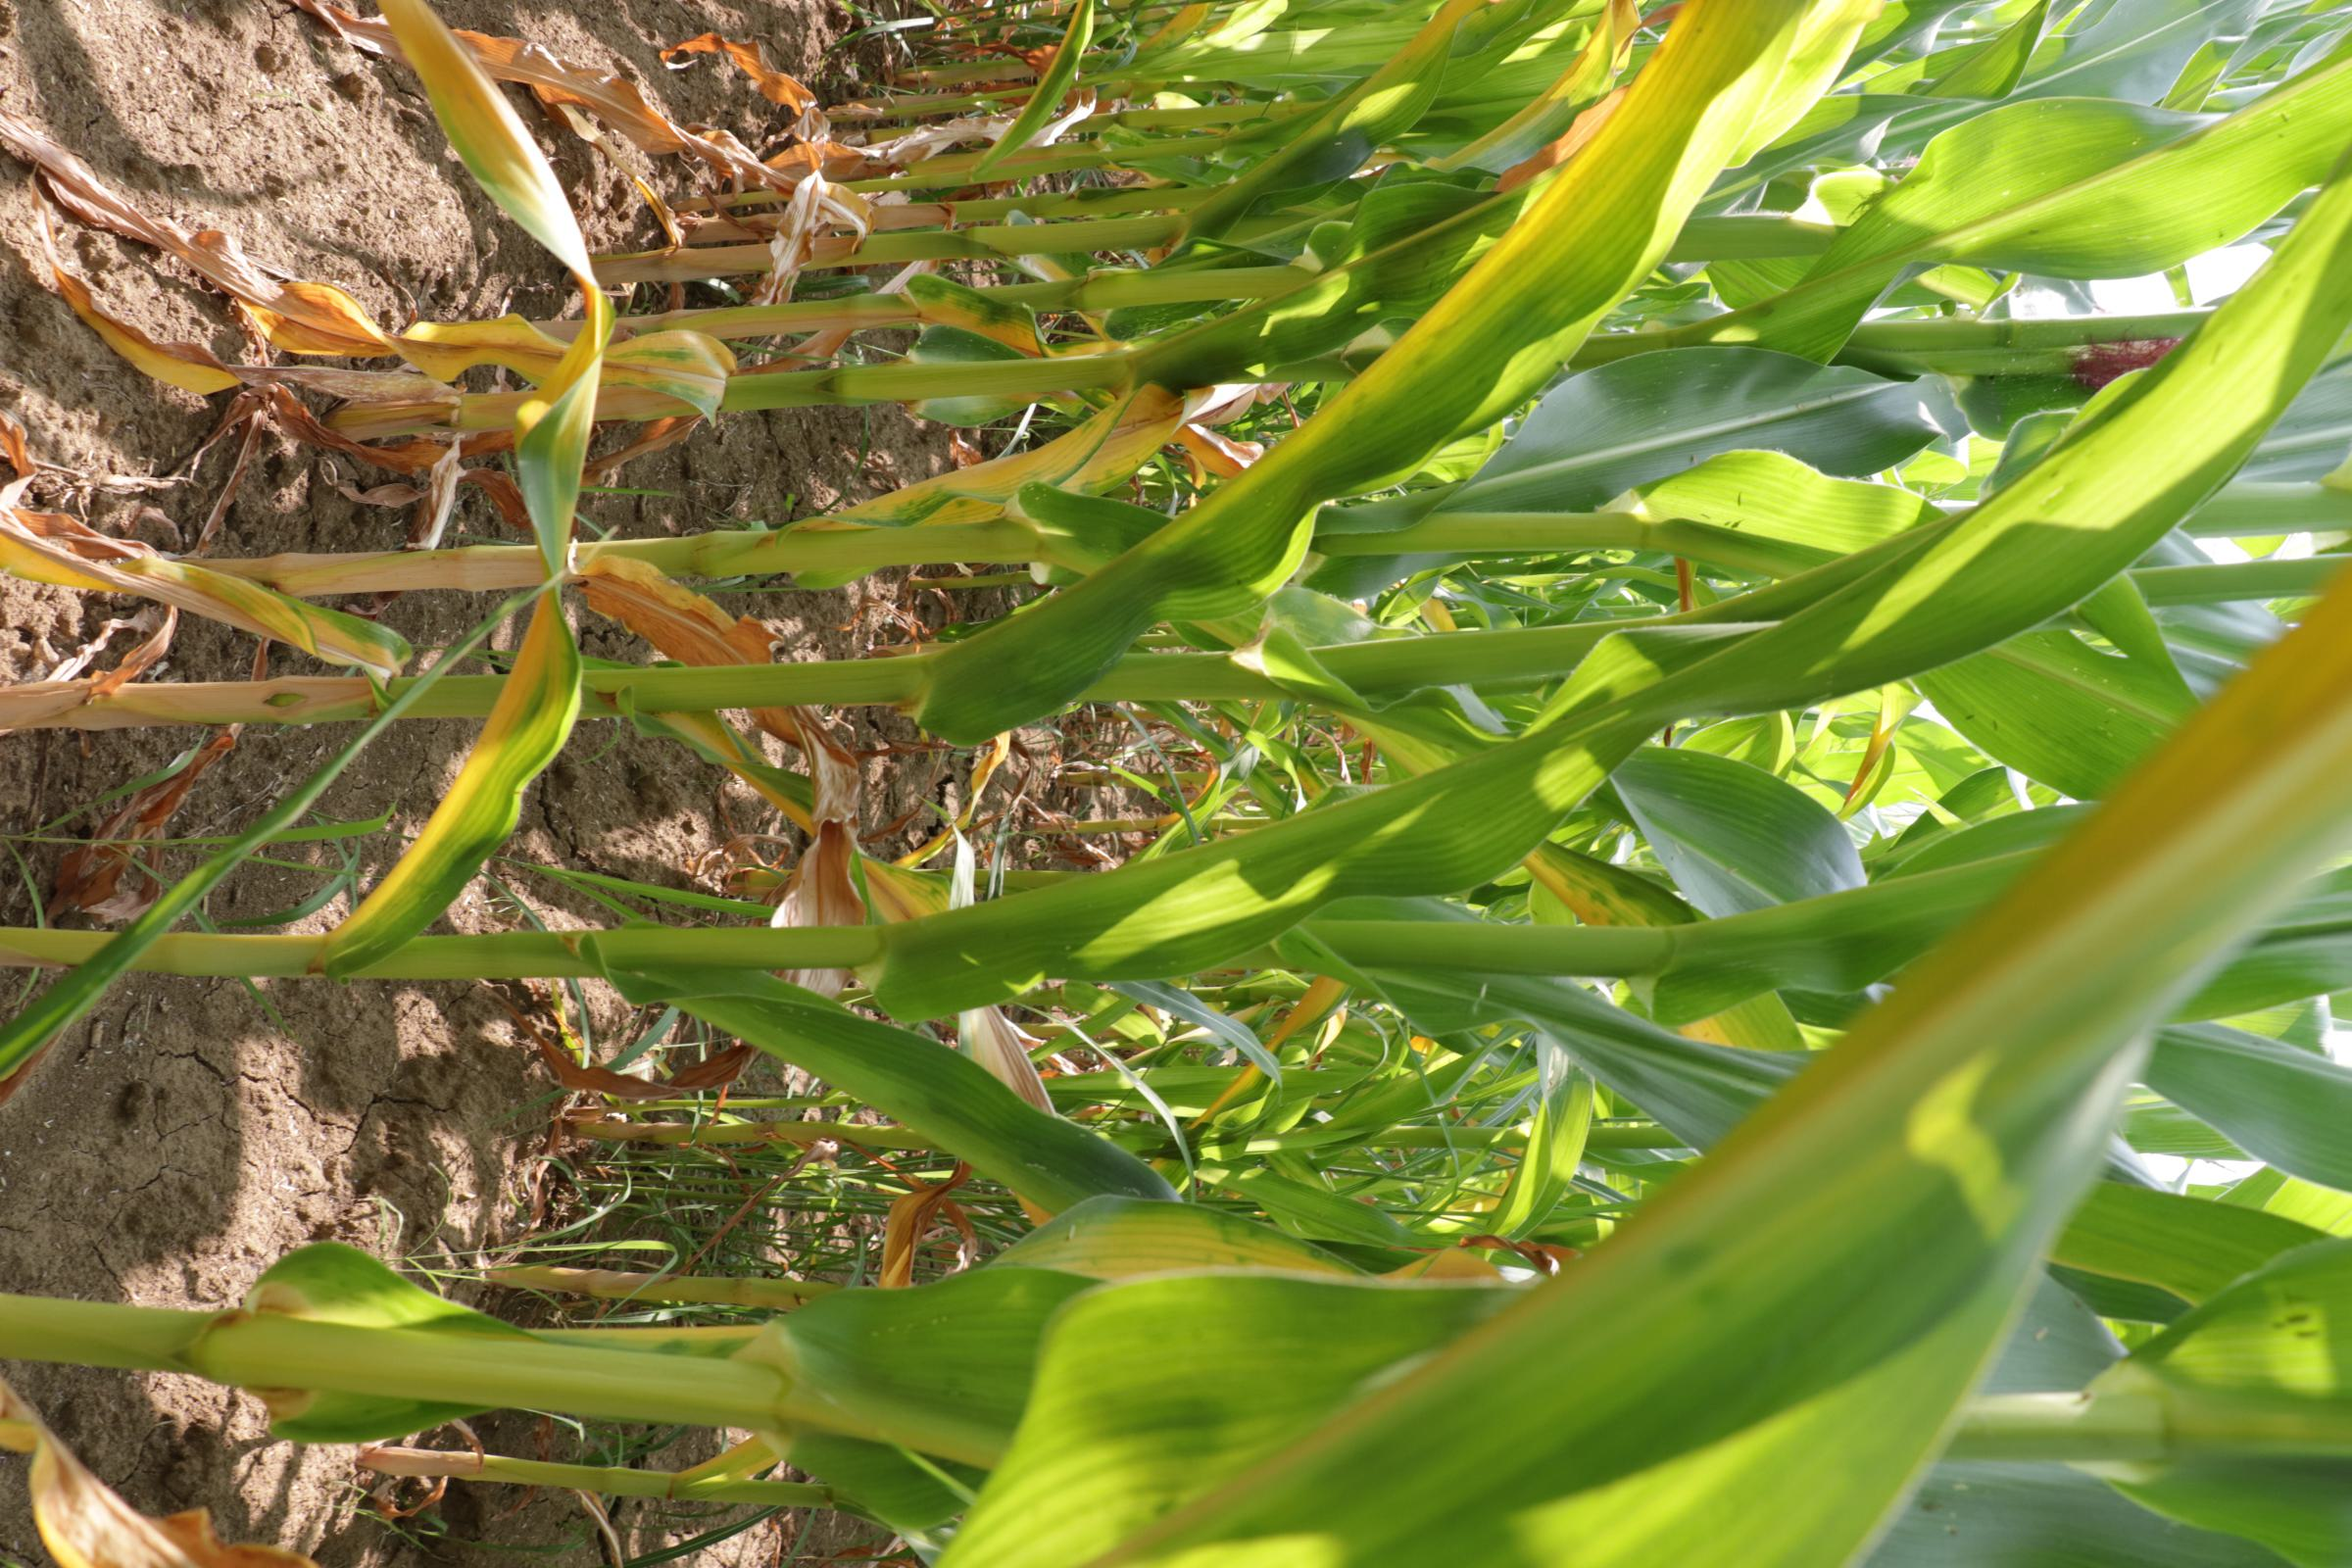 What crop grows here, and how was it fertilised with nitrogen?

maize, no added nitrogen
